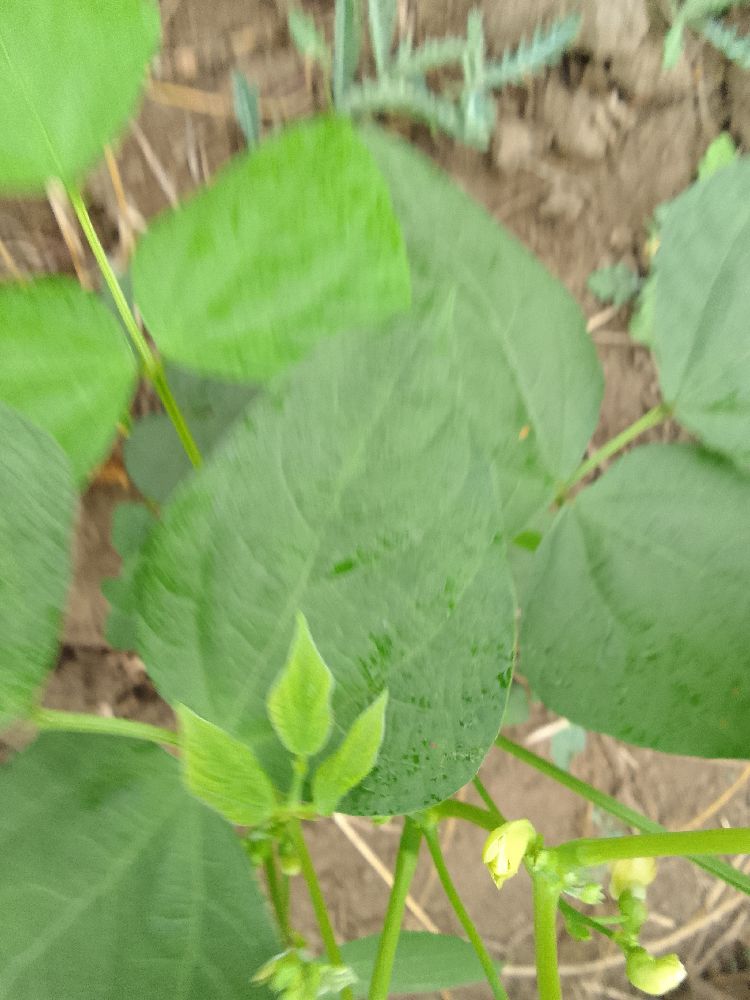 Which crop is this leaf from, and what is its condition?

common bean, healthy
